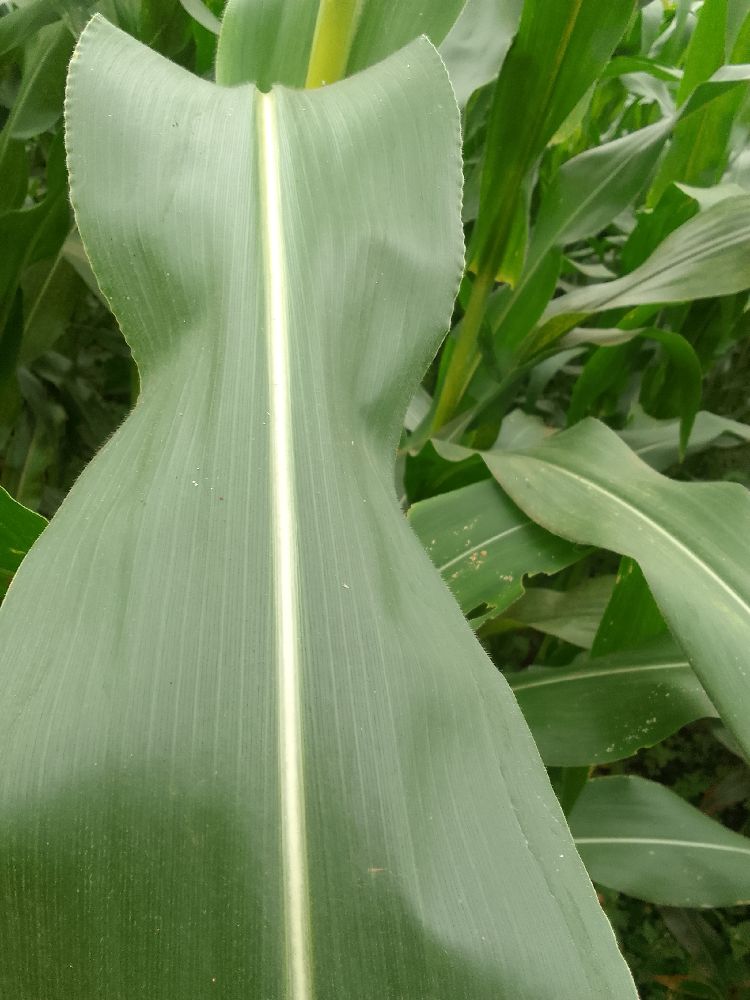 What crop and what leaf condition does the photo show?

maize, healthy
